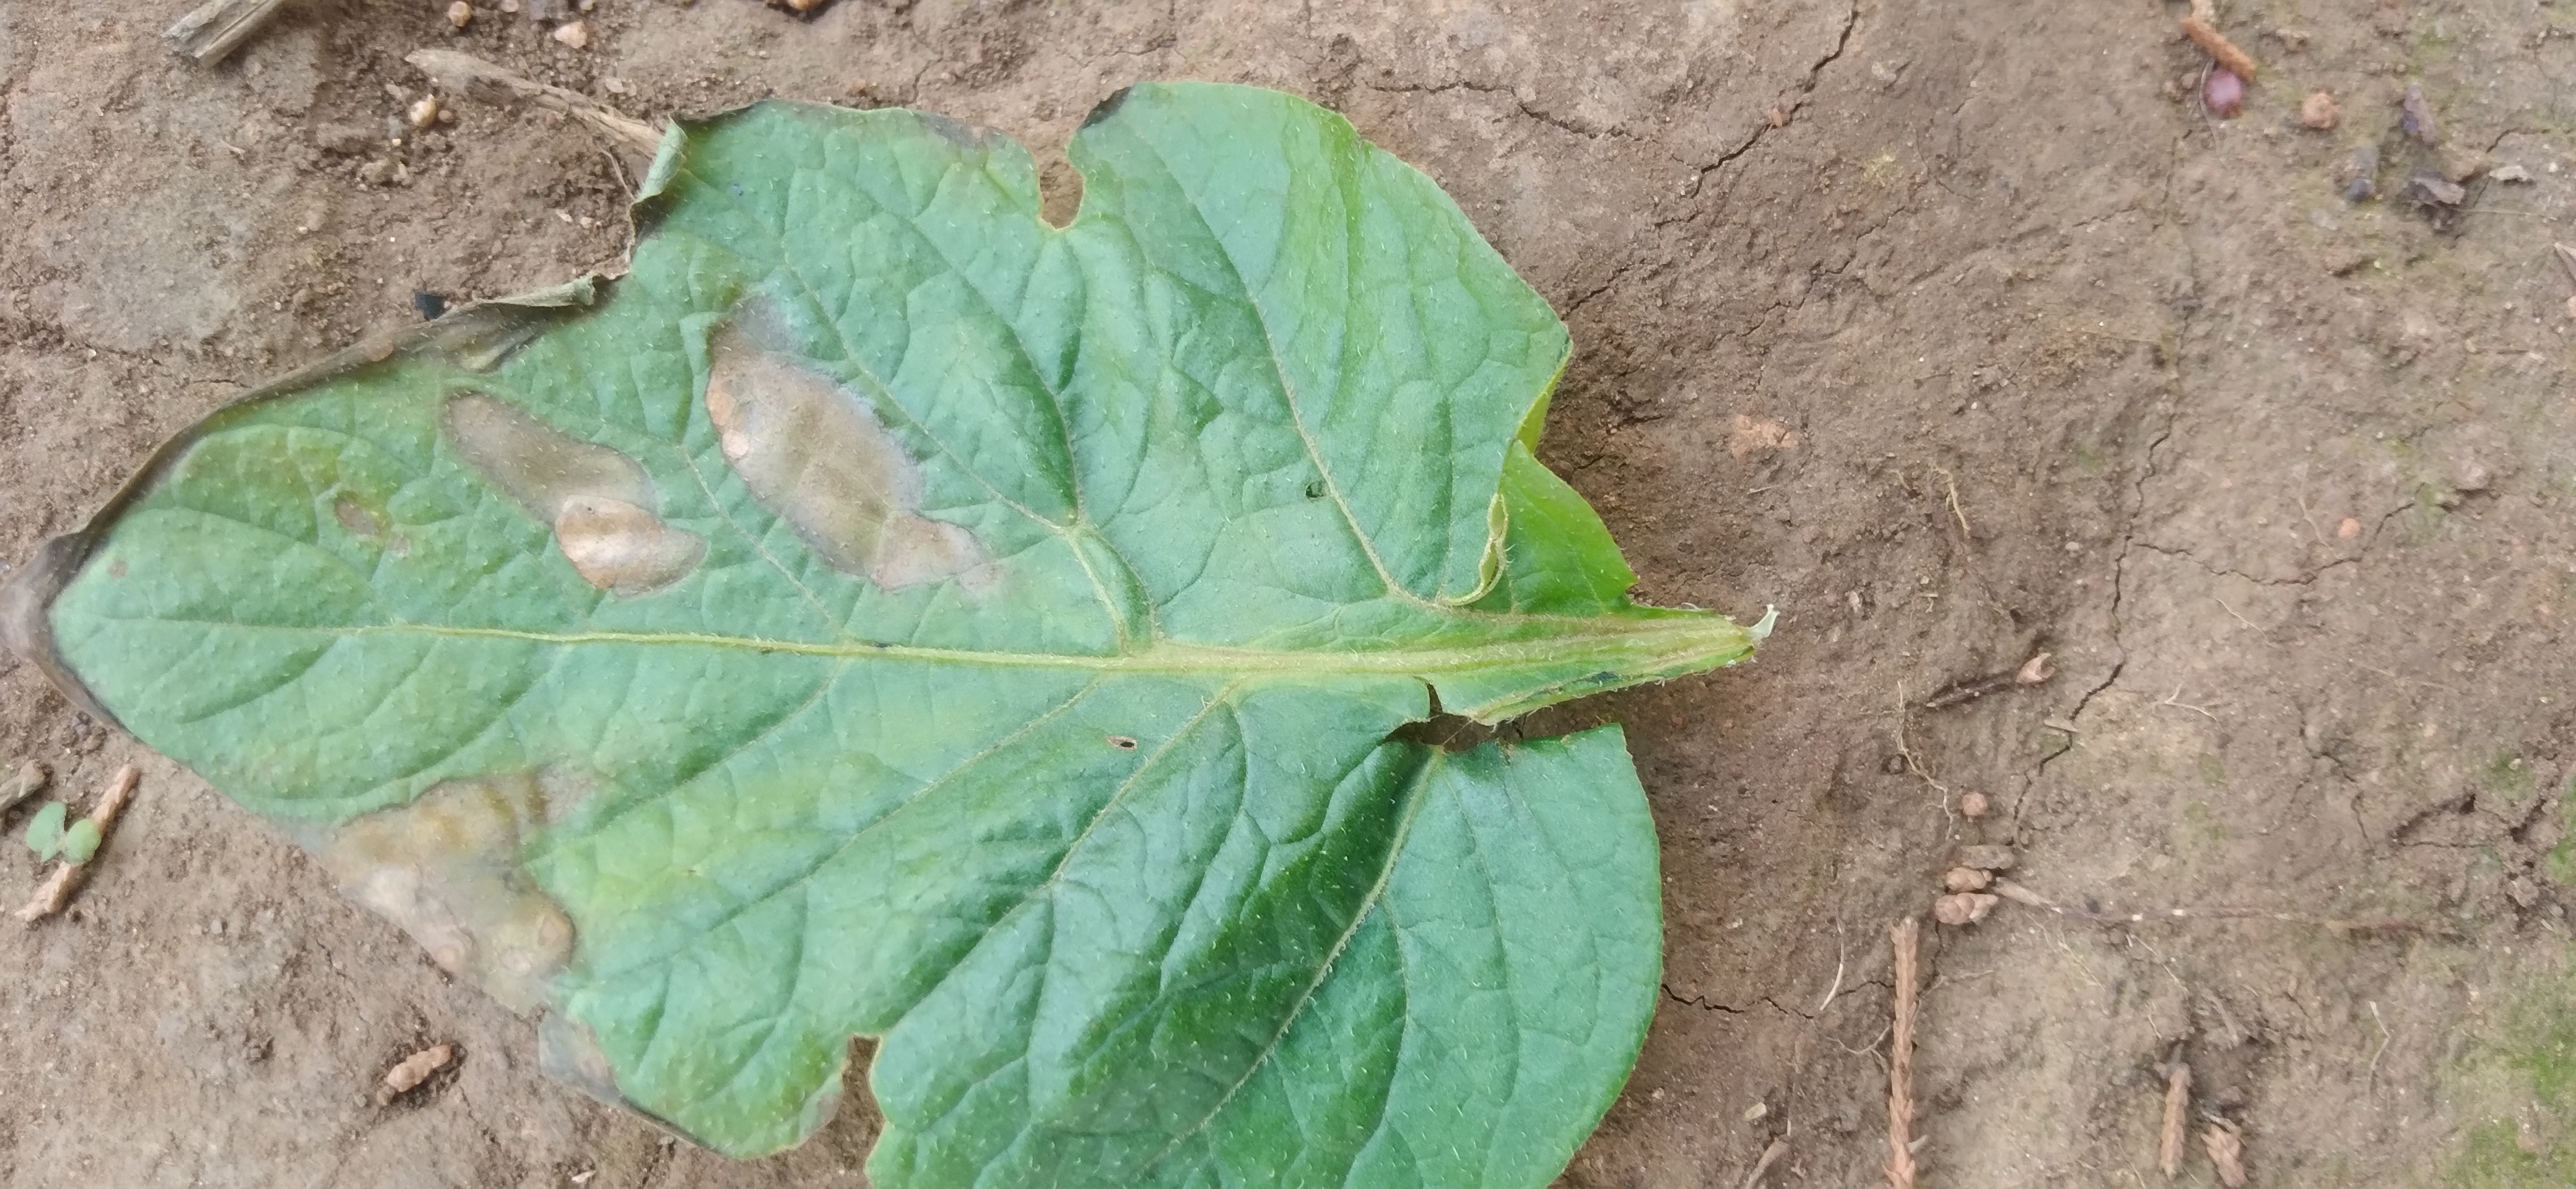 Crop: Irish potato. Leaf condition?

early blight
